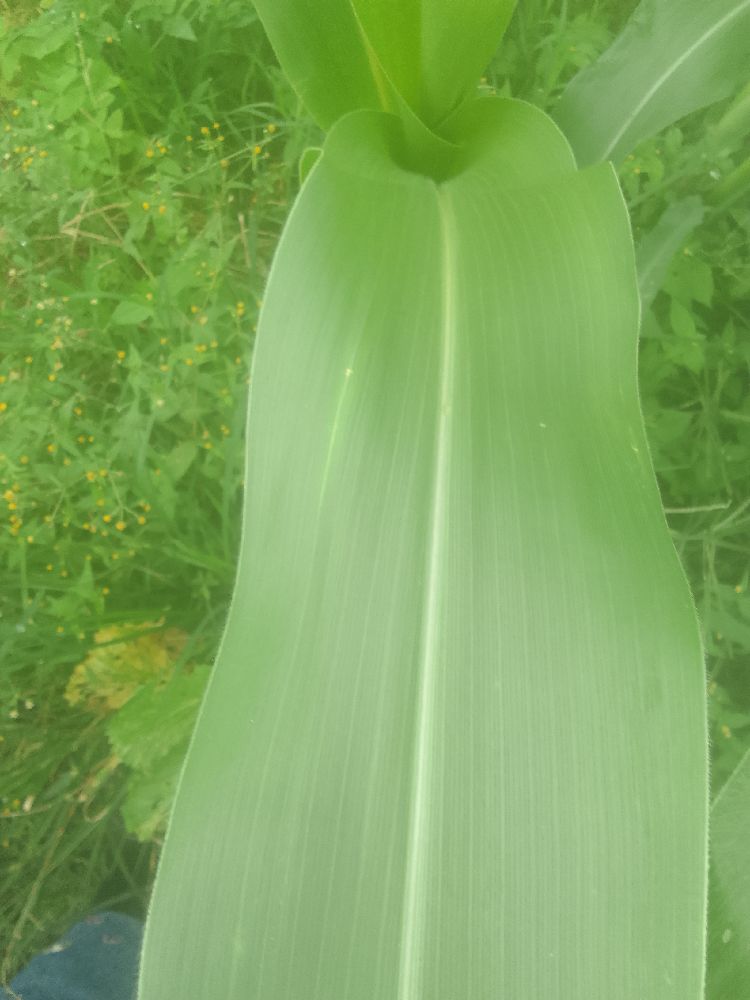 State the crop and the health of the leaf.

maize, healthy
